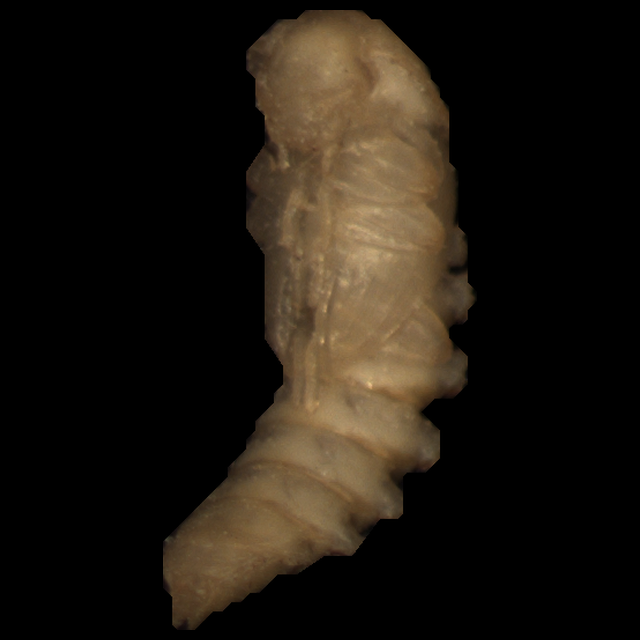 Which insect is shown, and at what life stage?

mealworm pupa
